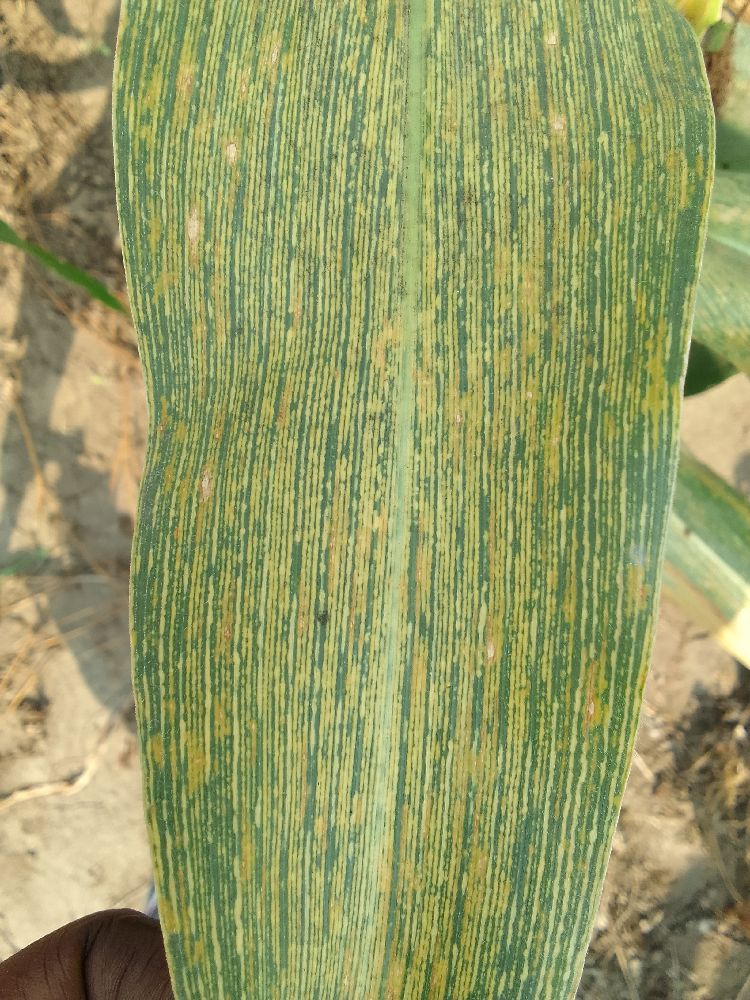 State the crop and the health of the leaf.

maize, maize streak virus
